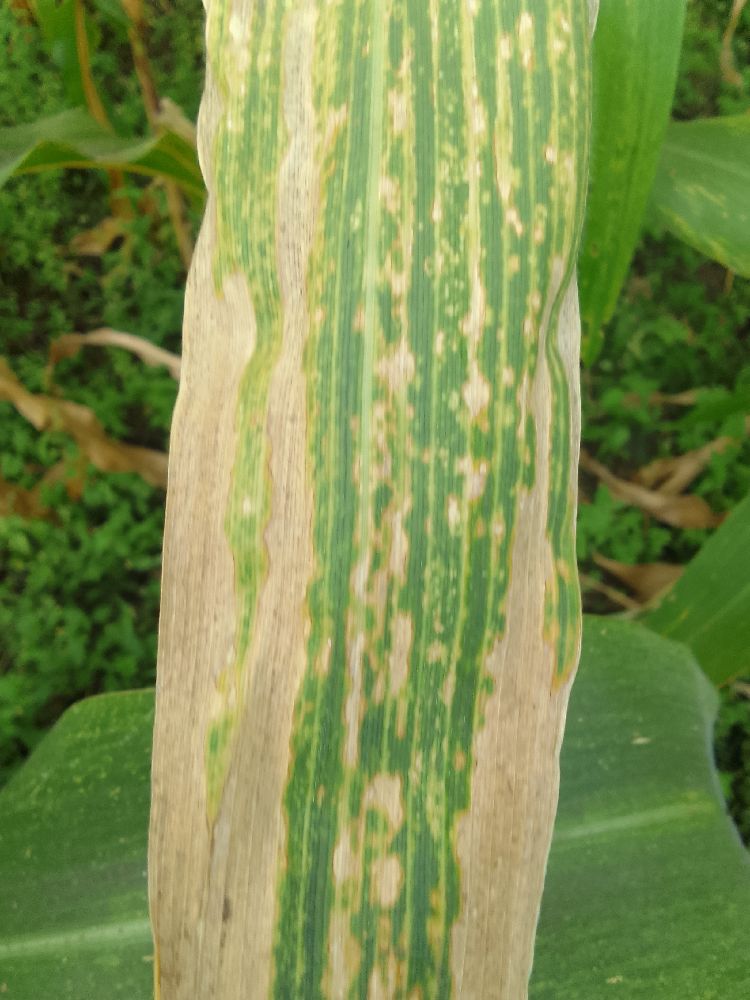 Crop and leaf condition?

maize, maize lethal necrosis
